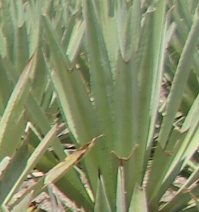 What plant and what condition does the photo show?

agave, healthy
